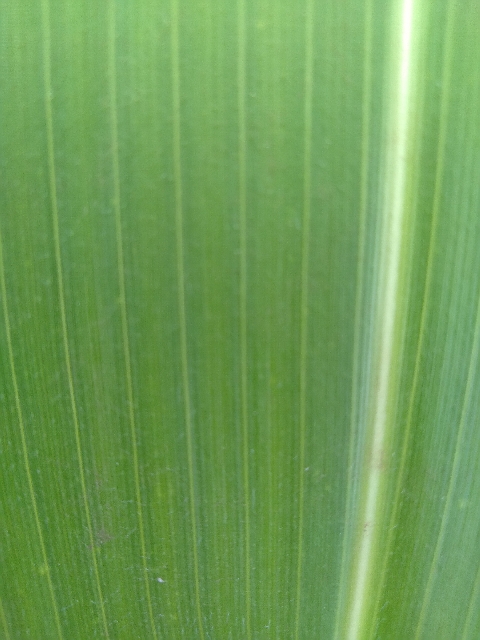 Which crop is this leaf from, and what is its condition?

maize, healthy
